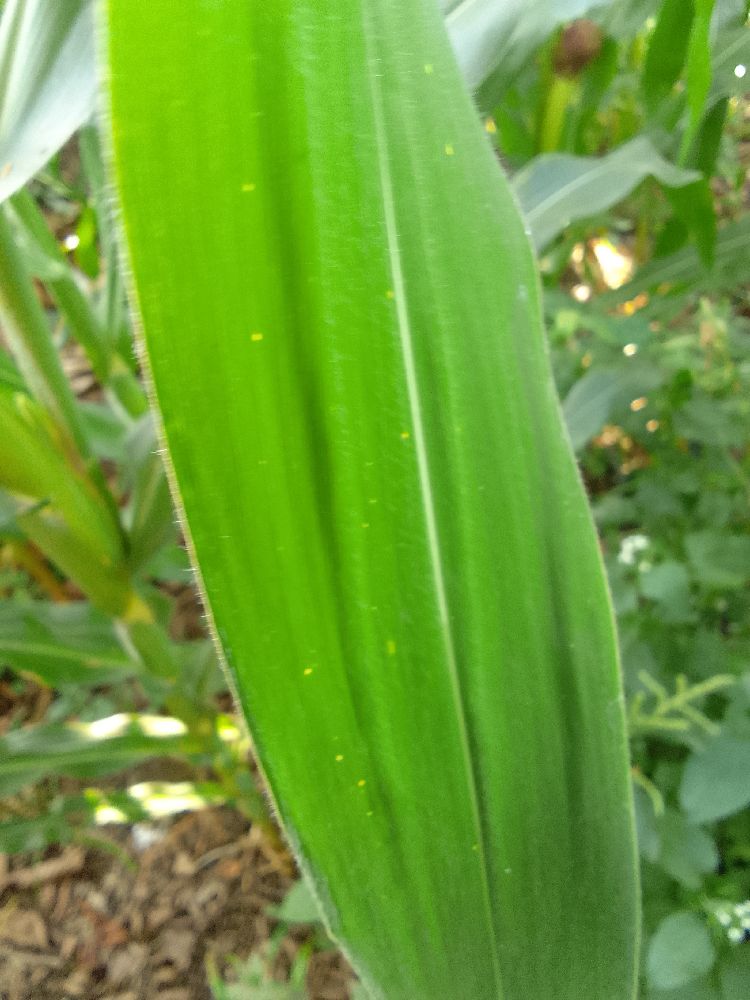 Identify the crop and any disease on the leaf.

maize, healthy
